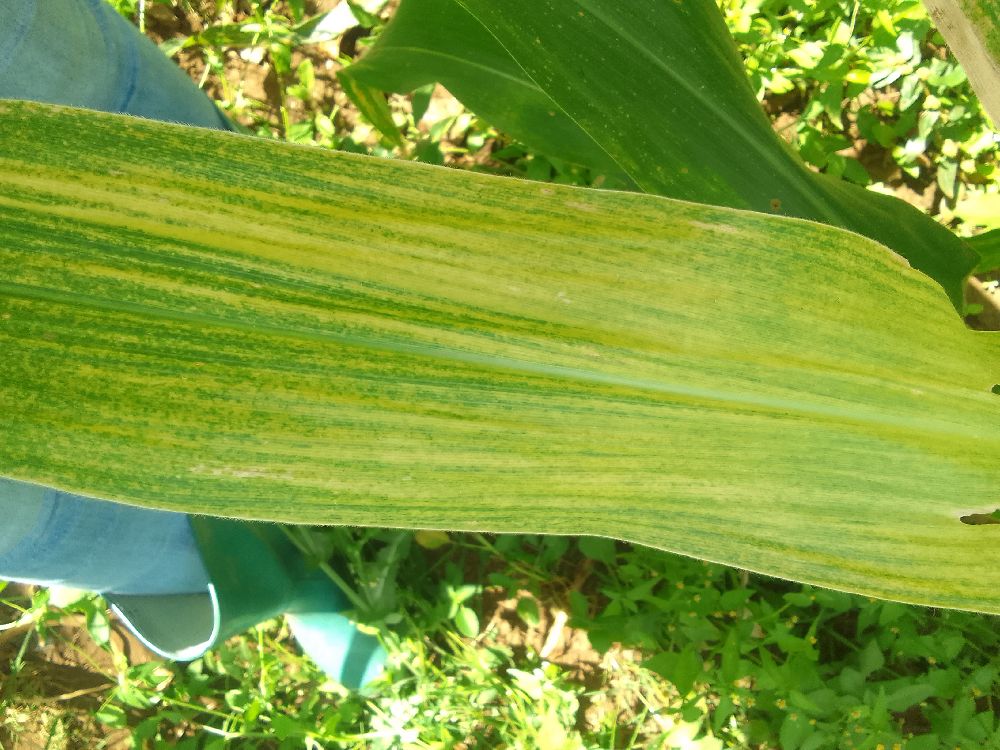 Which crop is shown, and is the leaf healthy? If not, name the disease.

maize, maize lethal necrosis
